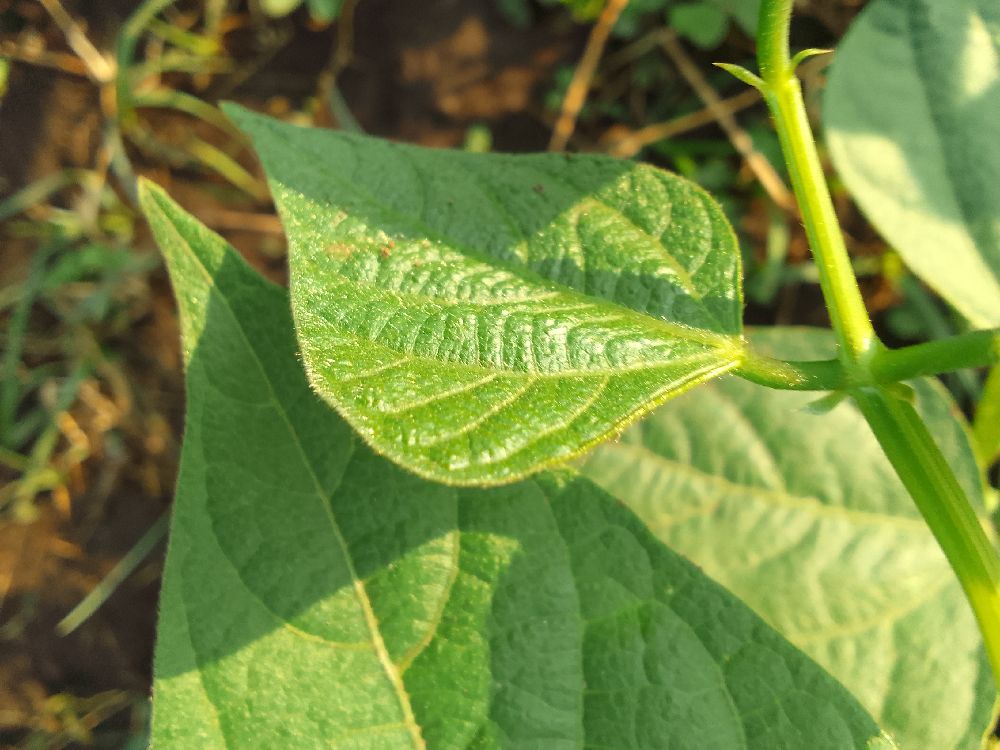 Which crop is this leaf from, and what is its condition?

common bean, healthy
